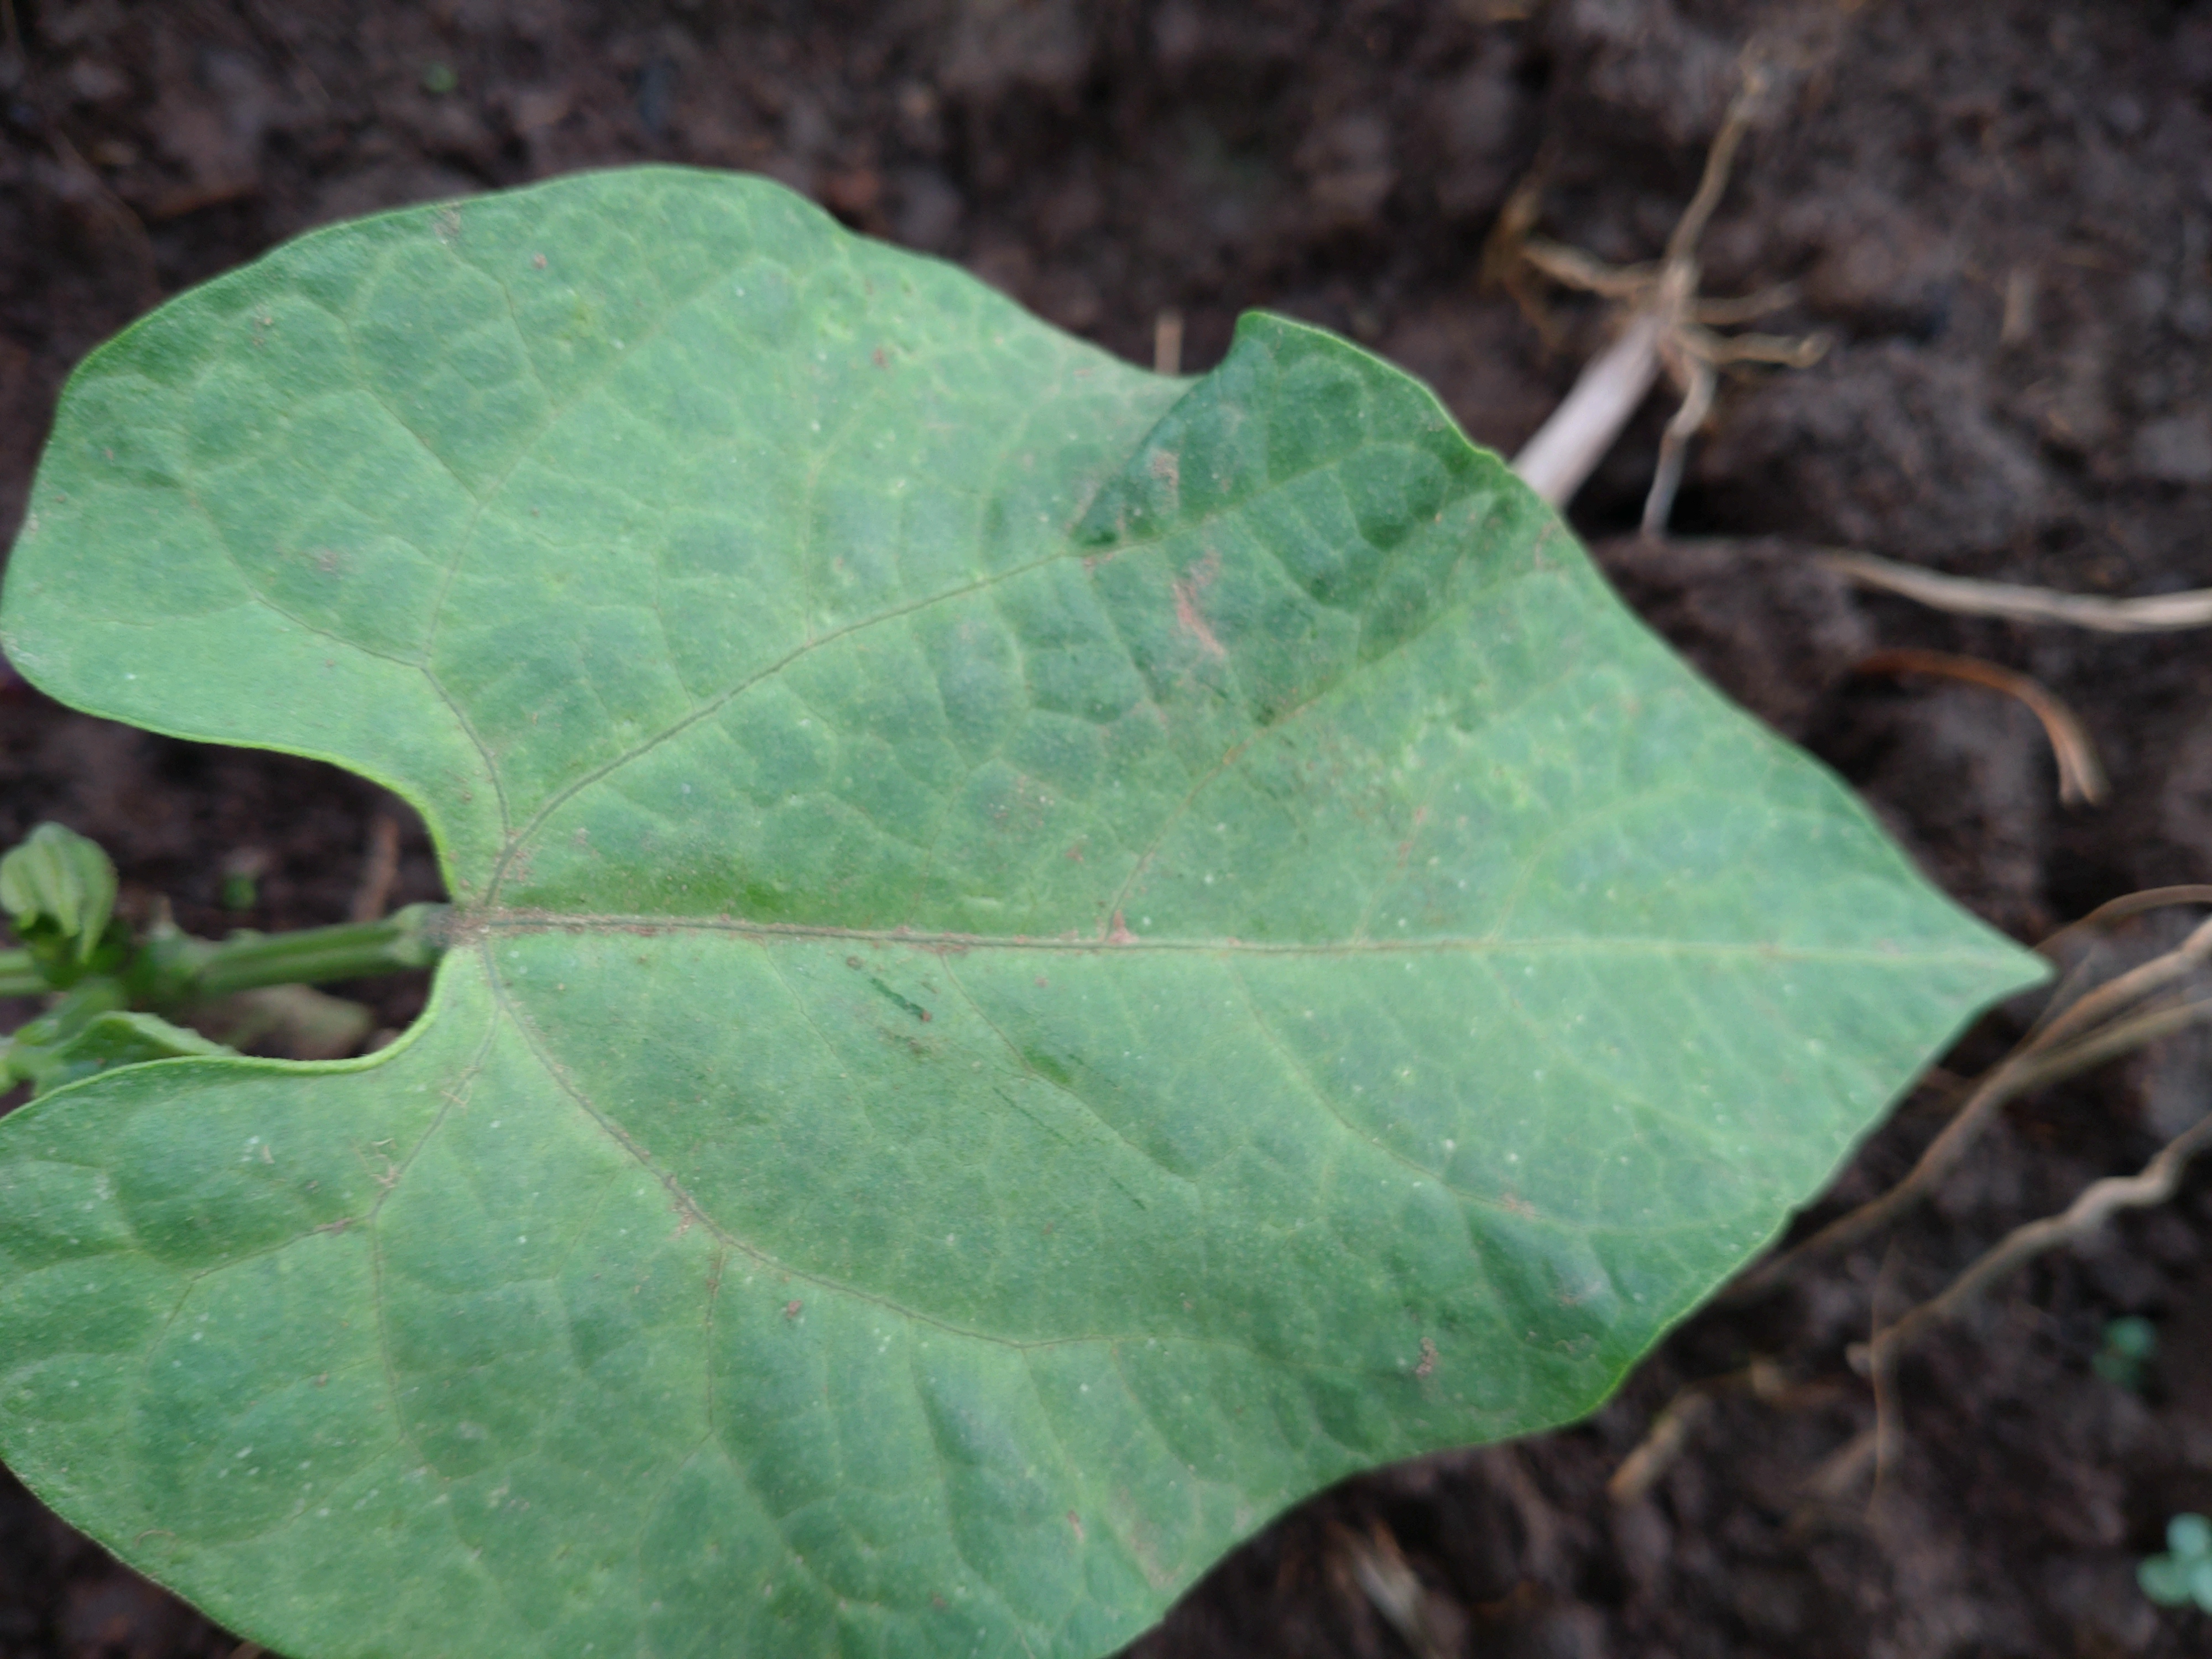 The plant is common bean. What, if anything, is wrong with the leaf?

healthy
